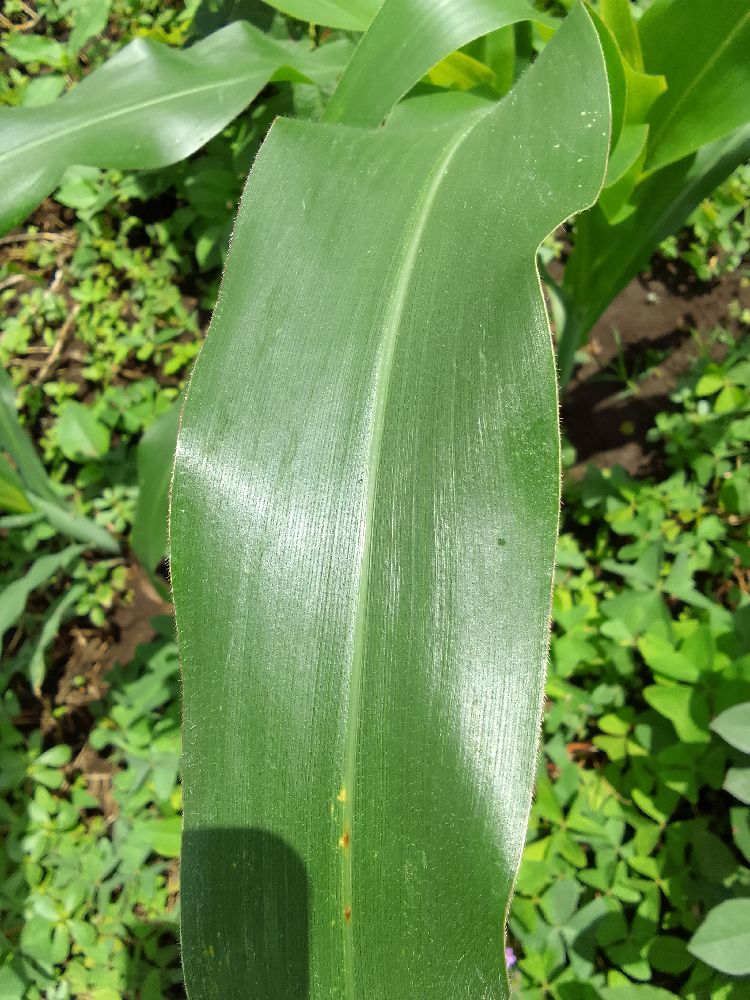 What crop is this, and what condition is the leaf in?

maize, healthy
